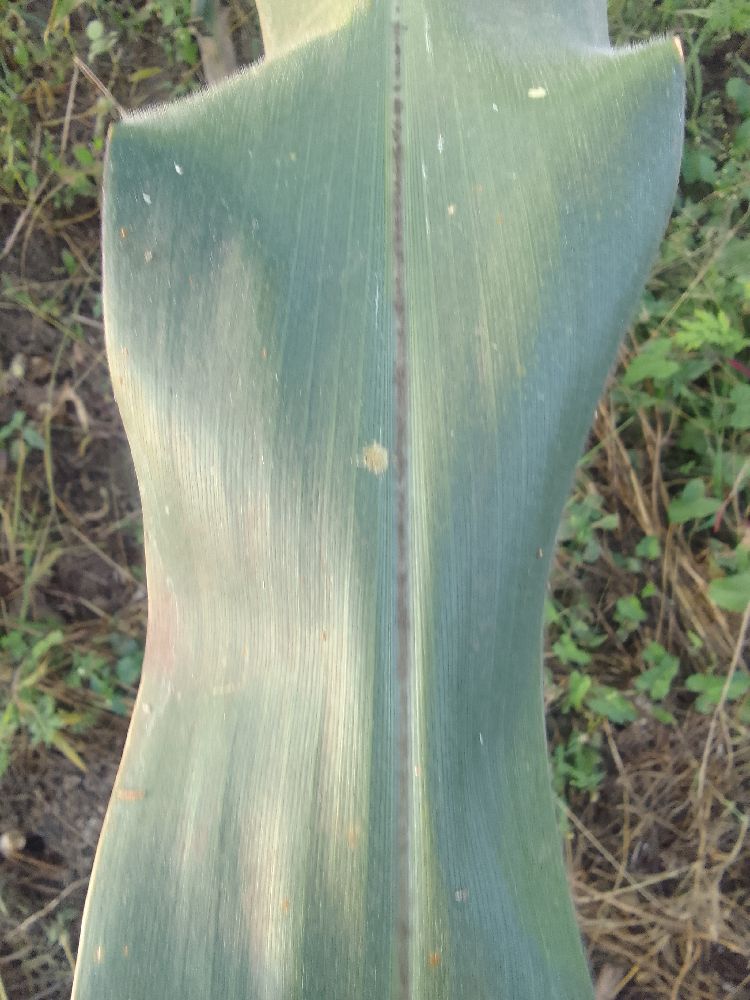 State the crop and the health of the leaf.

maize, healthy
